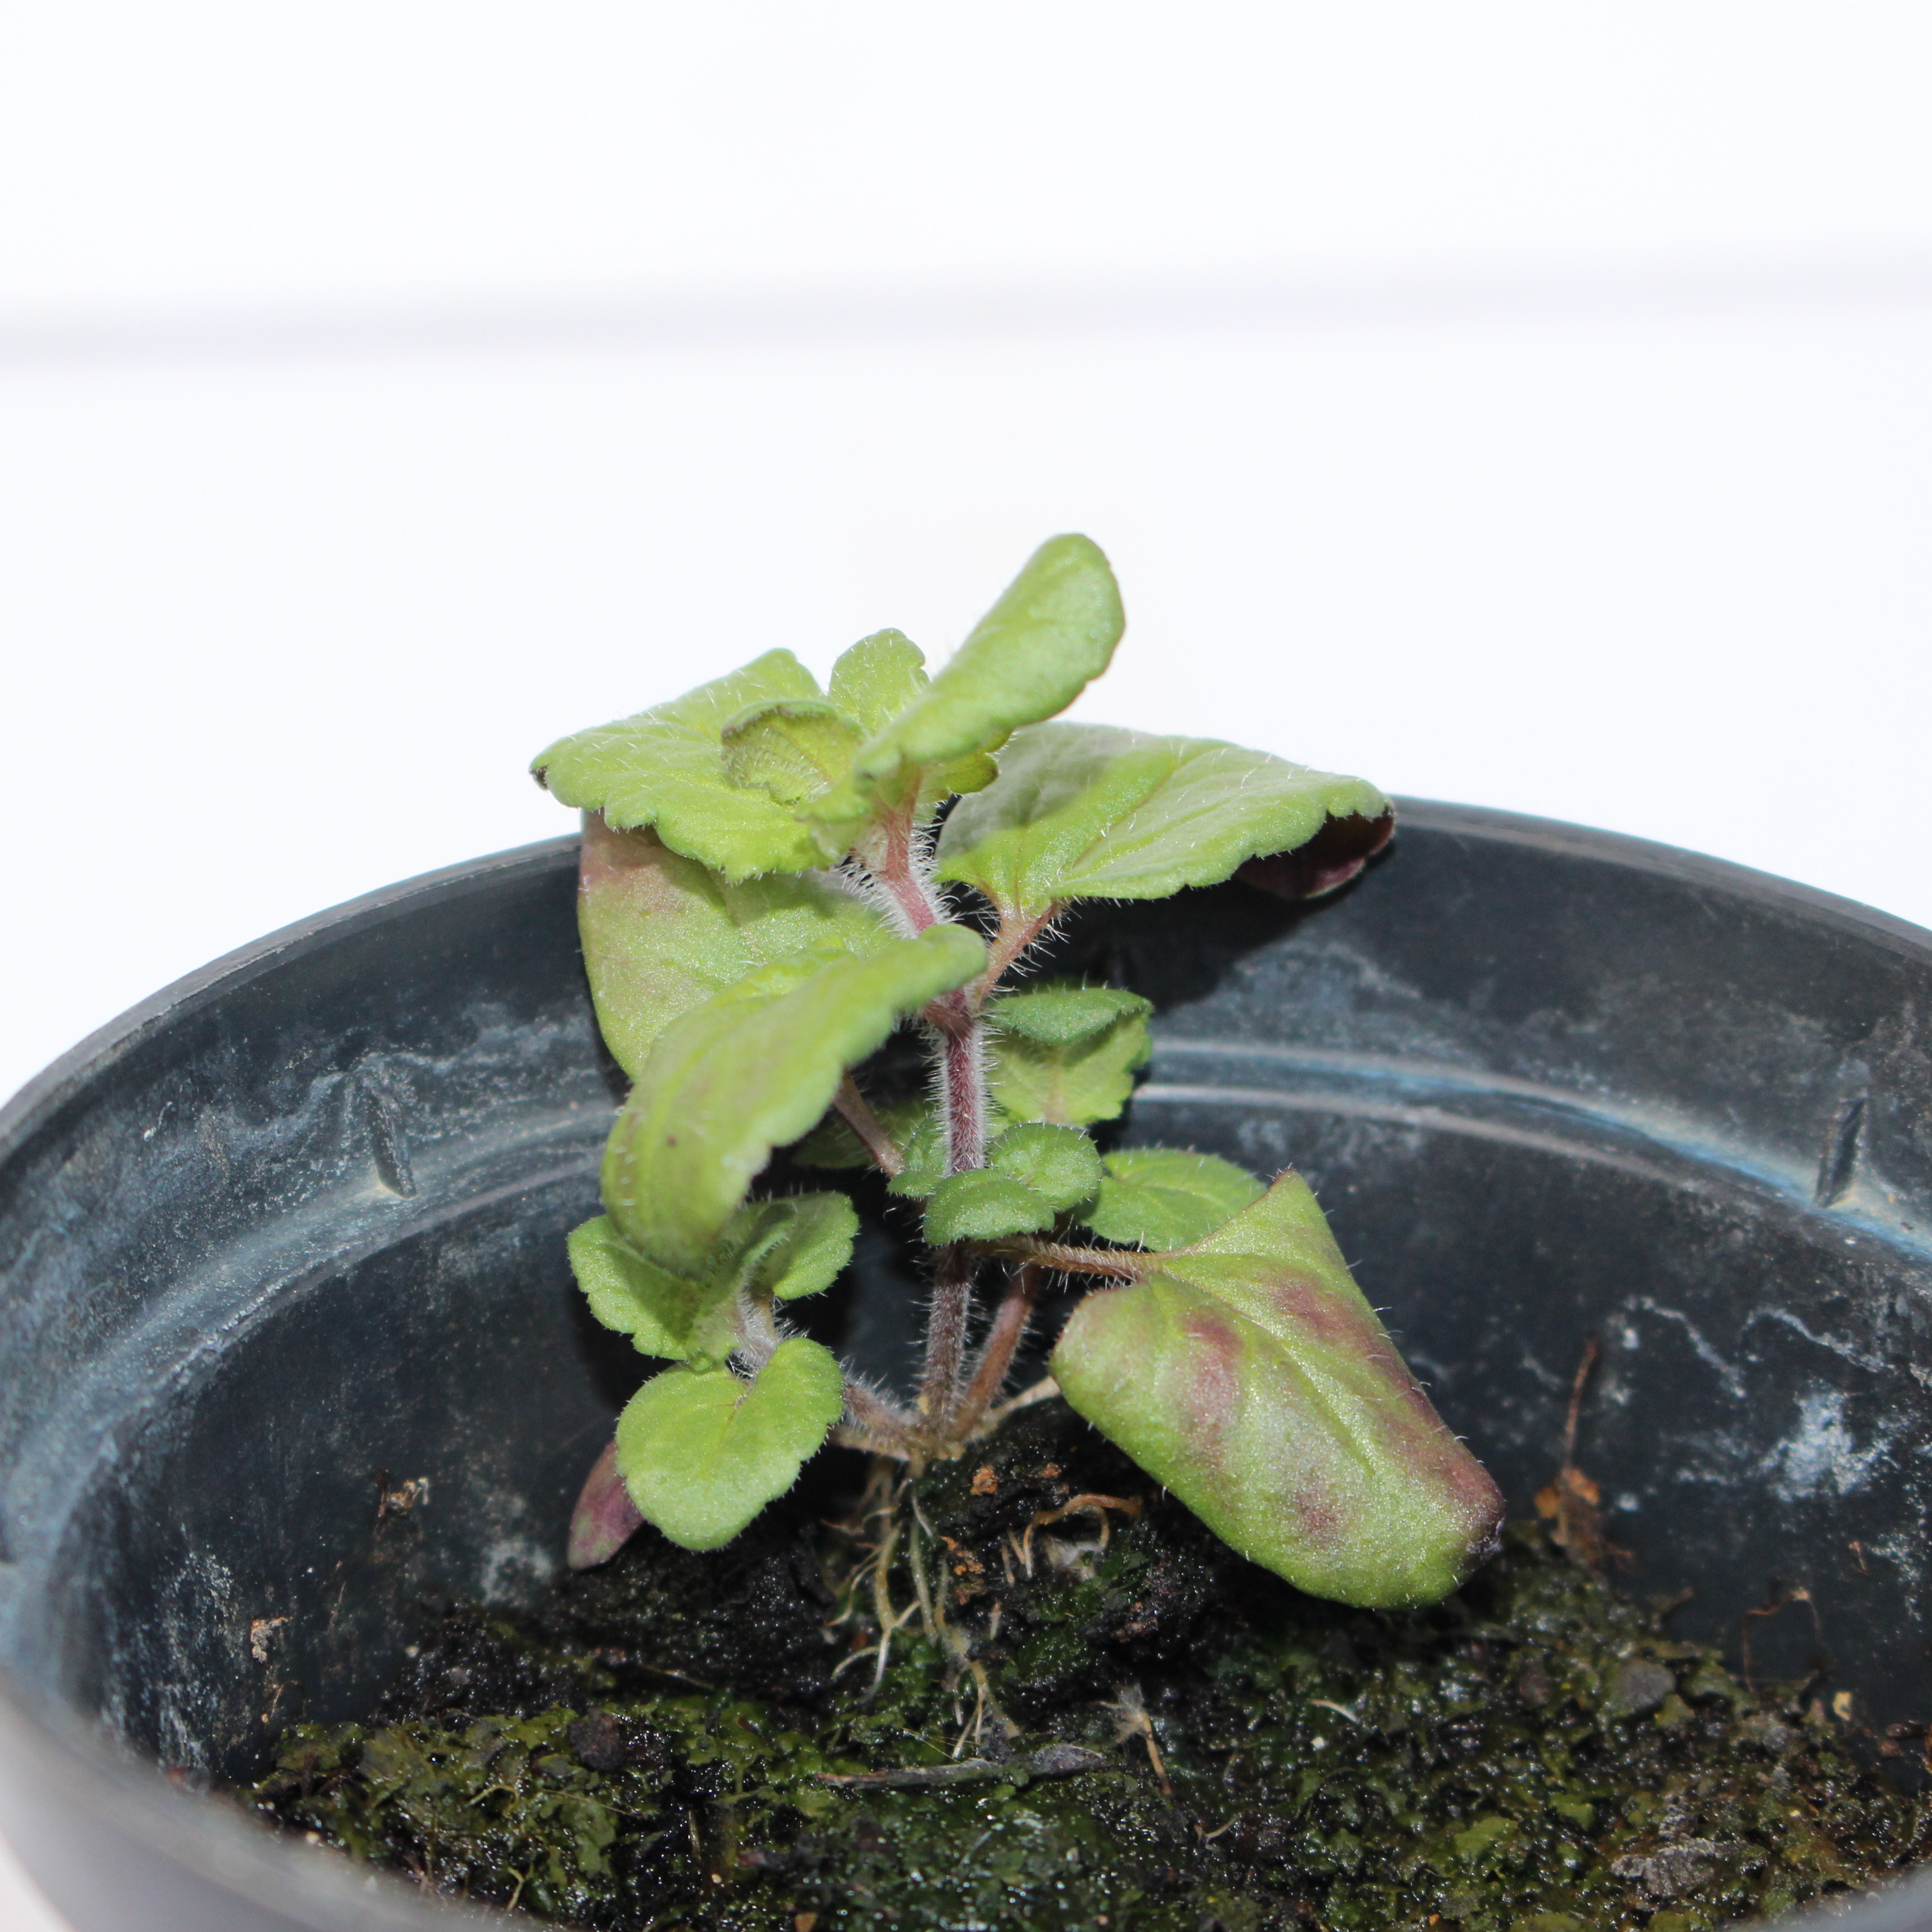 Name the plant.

Veronica persica
